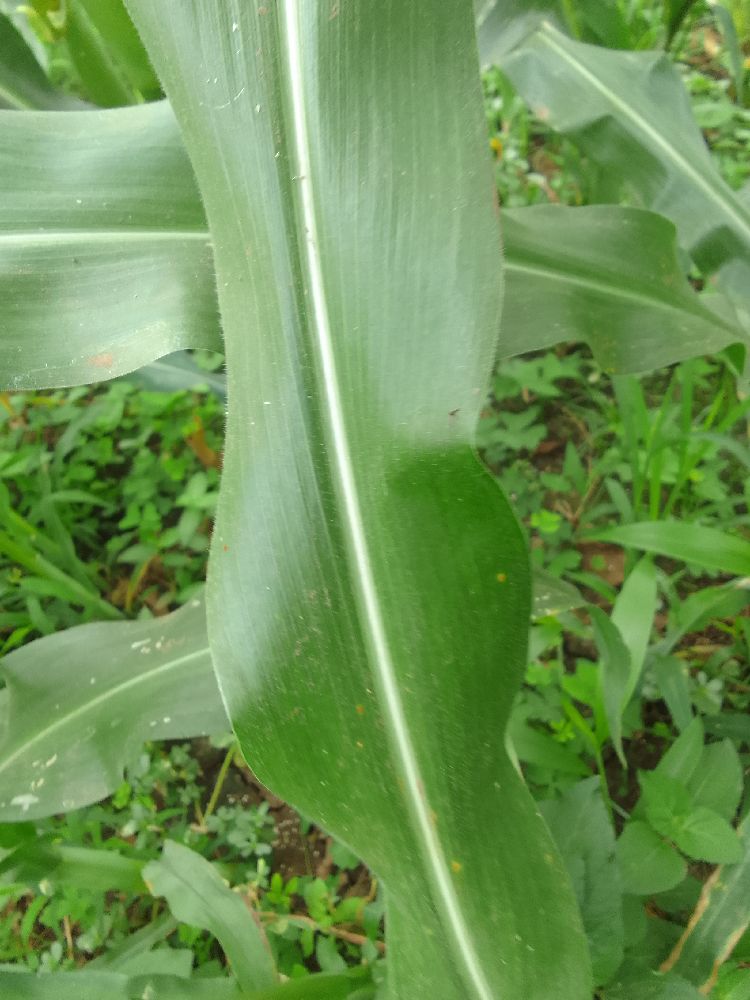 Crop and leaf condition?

maize, healthy
